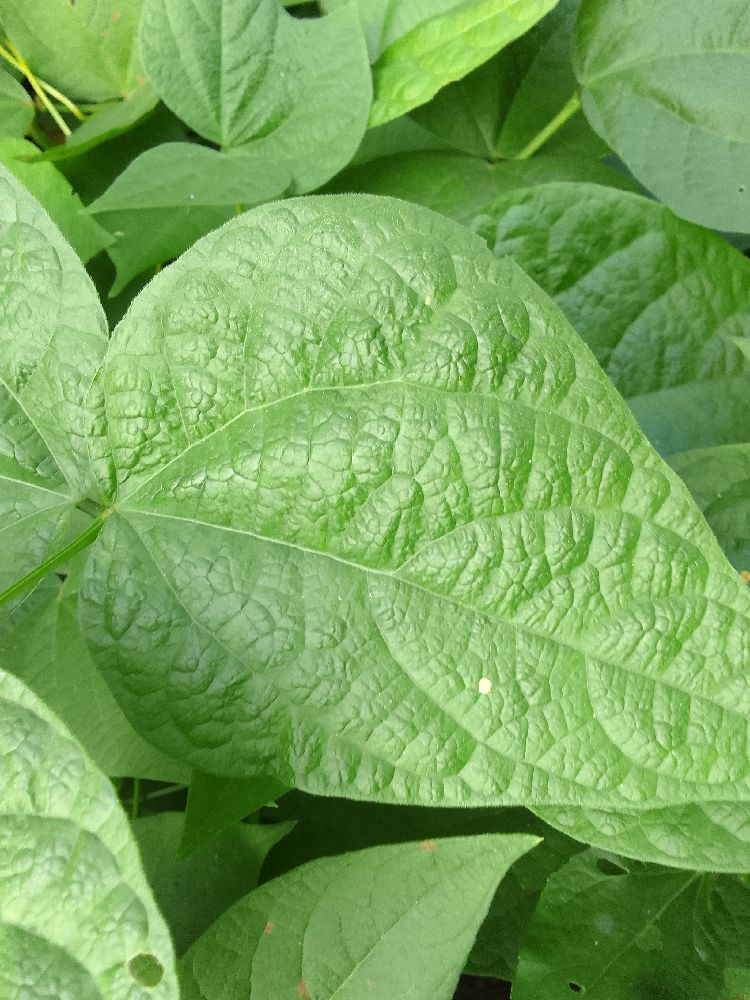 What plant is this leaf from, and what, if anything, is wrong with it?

common bean, healthy
